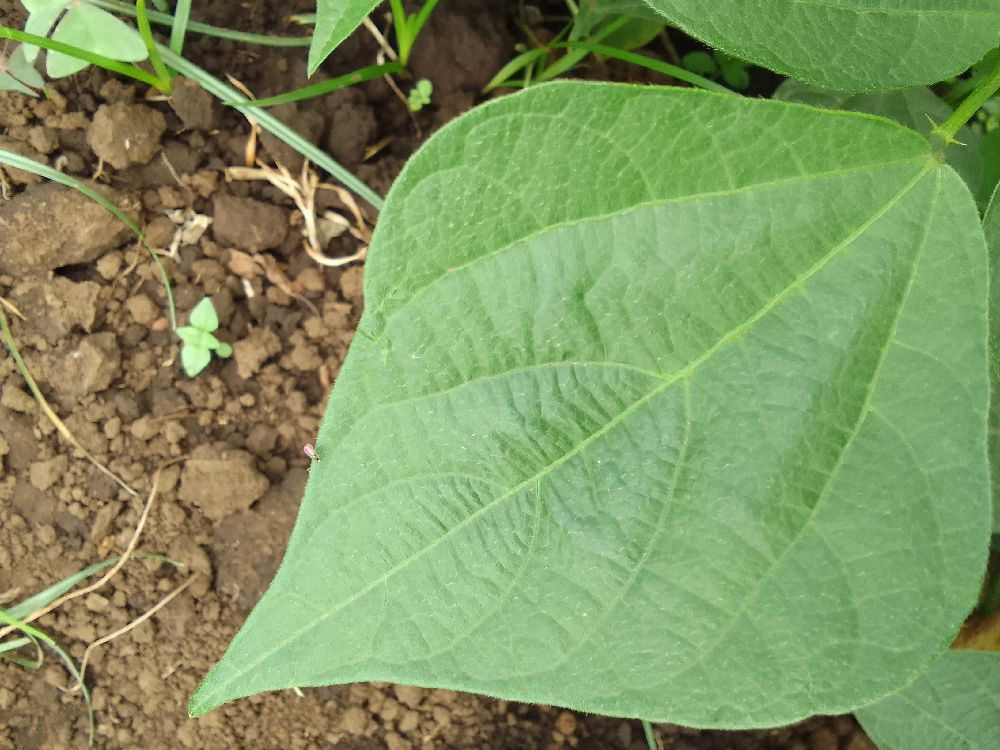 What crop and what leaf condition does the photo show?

common bean, healthy
